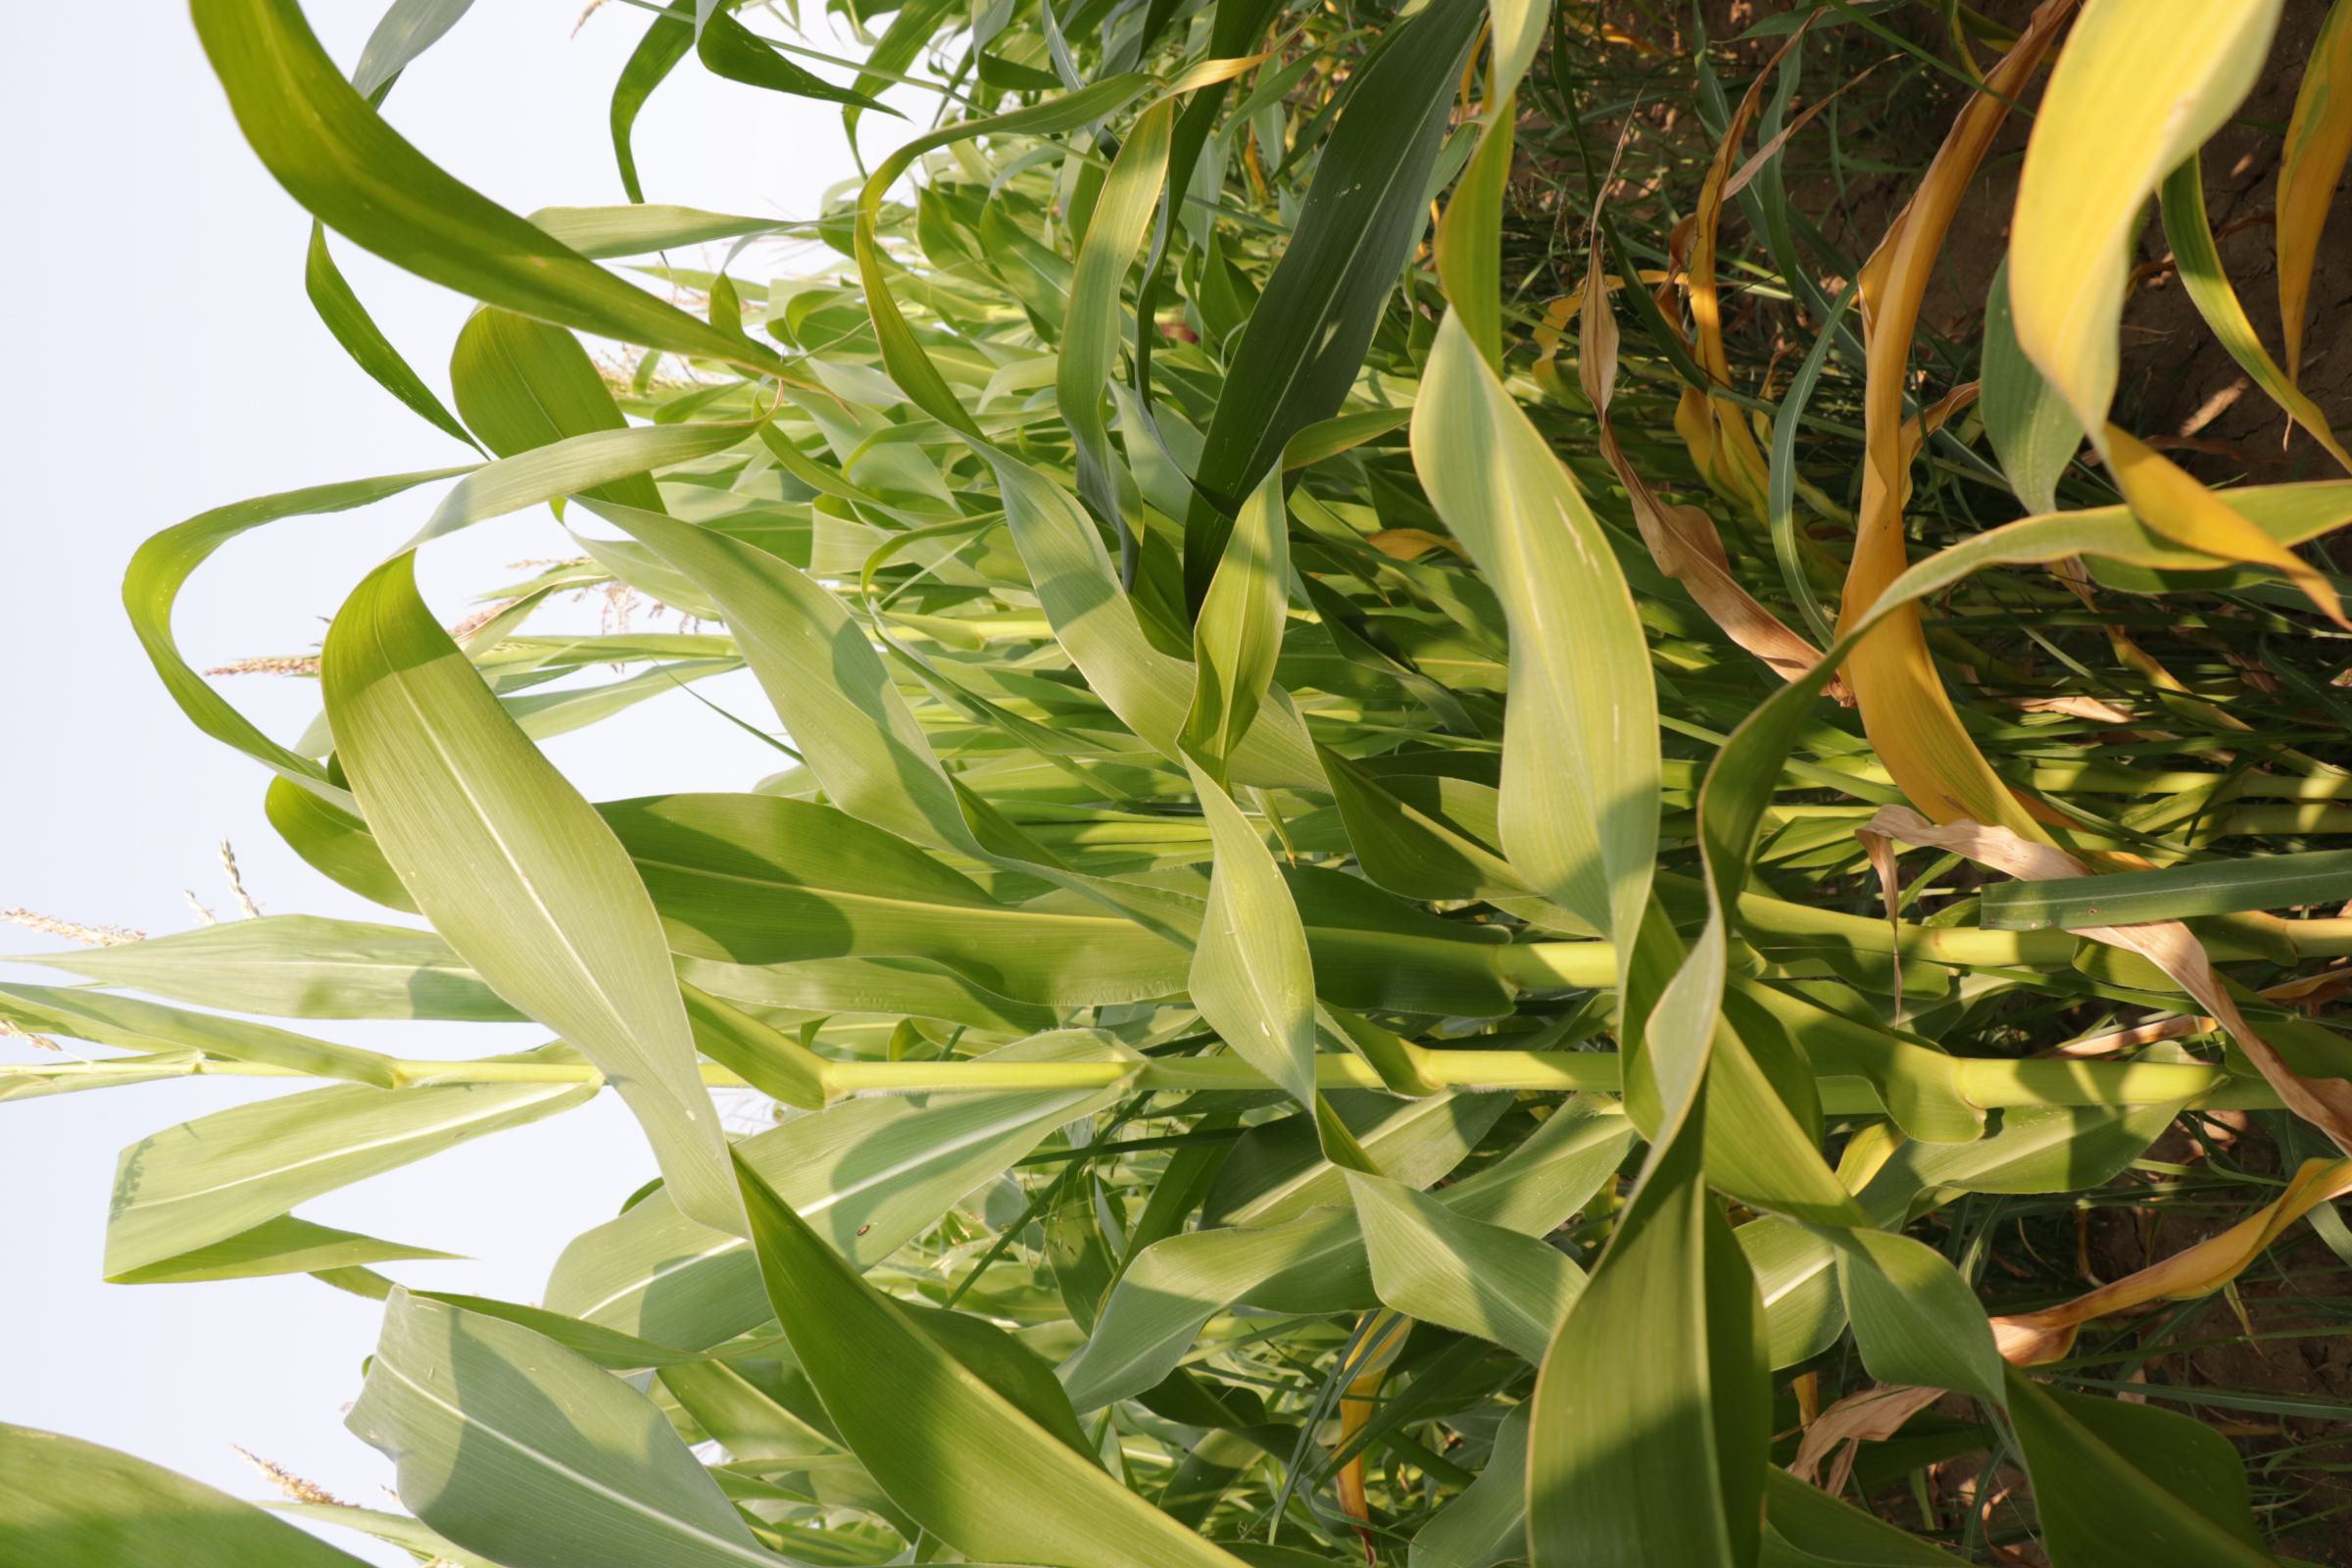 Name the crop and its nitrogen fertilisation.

maize, reduced nitrogen fertilisation
